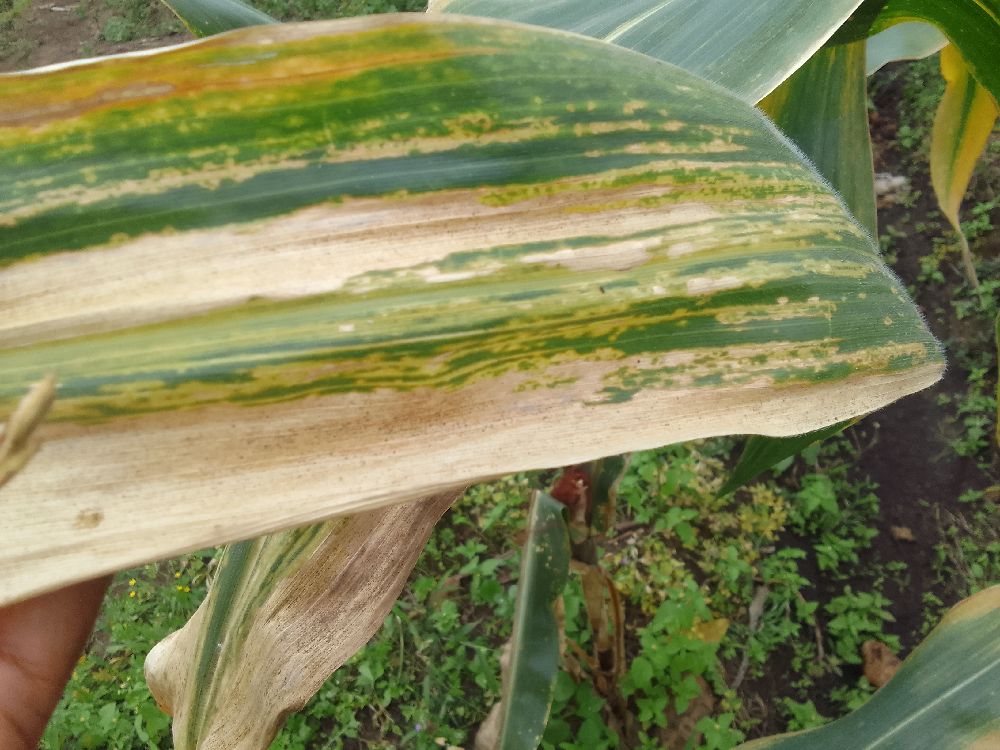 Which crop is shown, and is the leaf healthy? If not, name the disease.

maize, maize lethal necrosis
